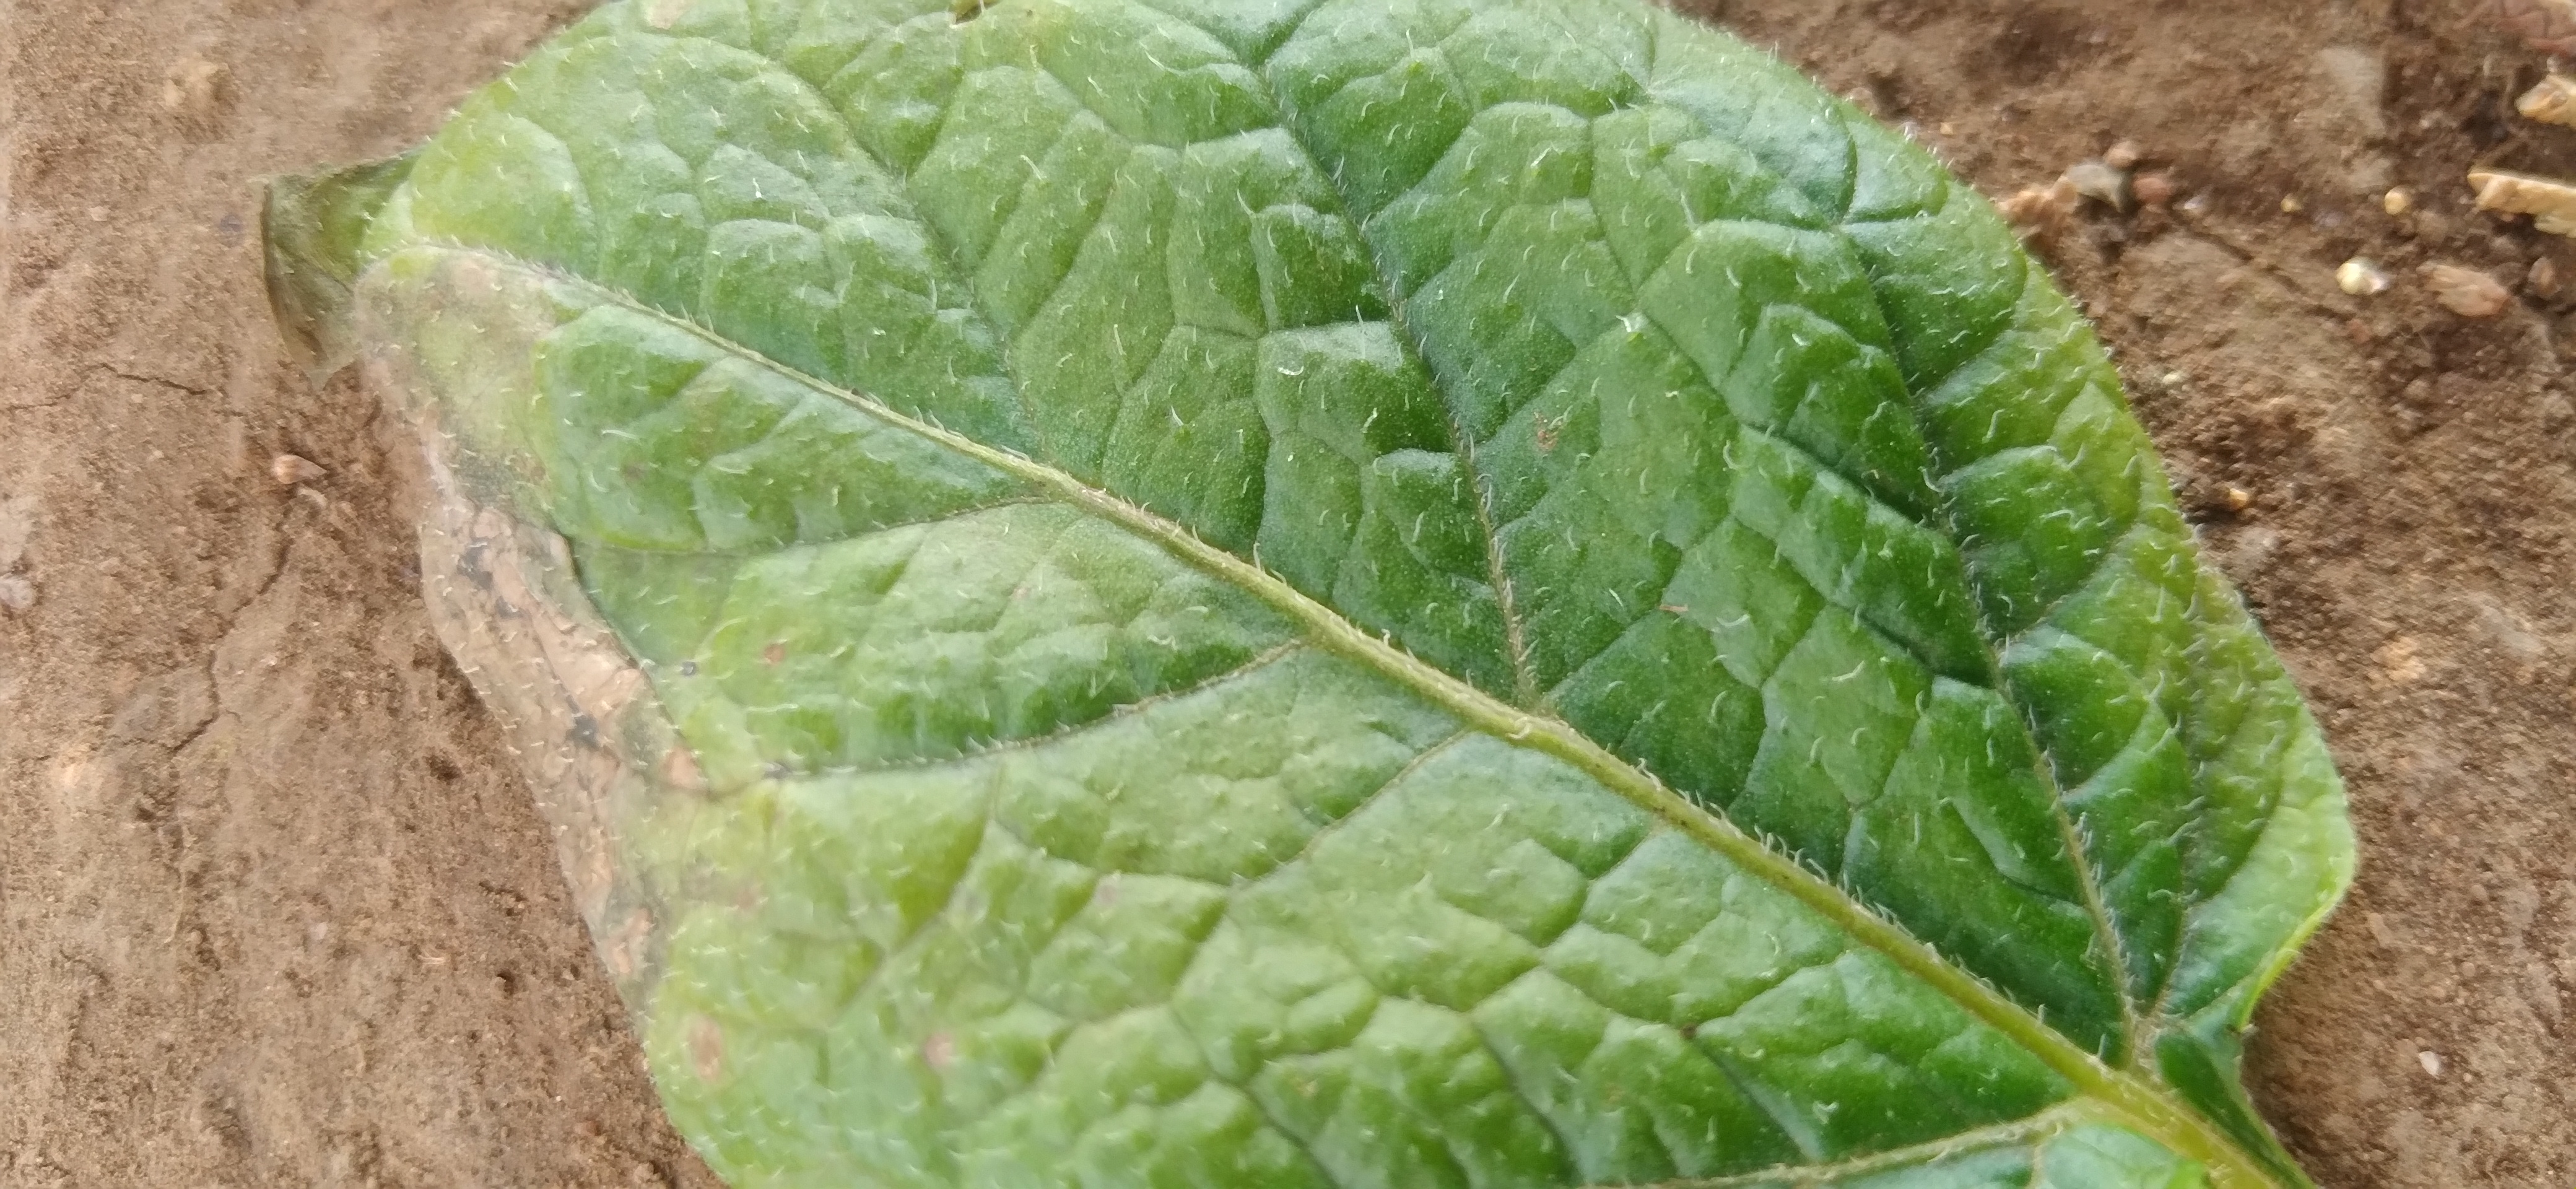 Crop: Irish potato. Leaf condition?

early blight
